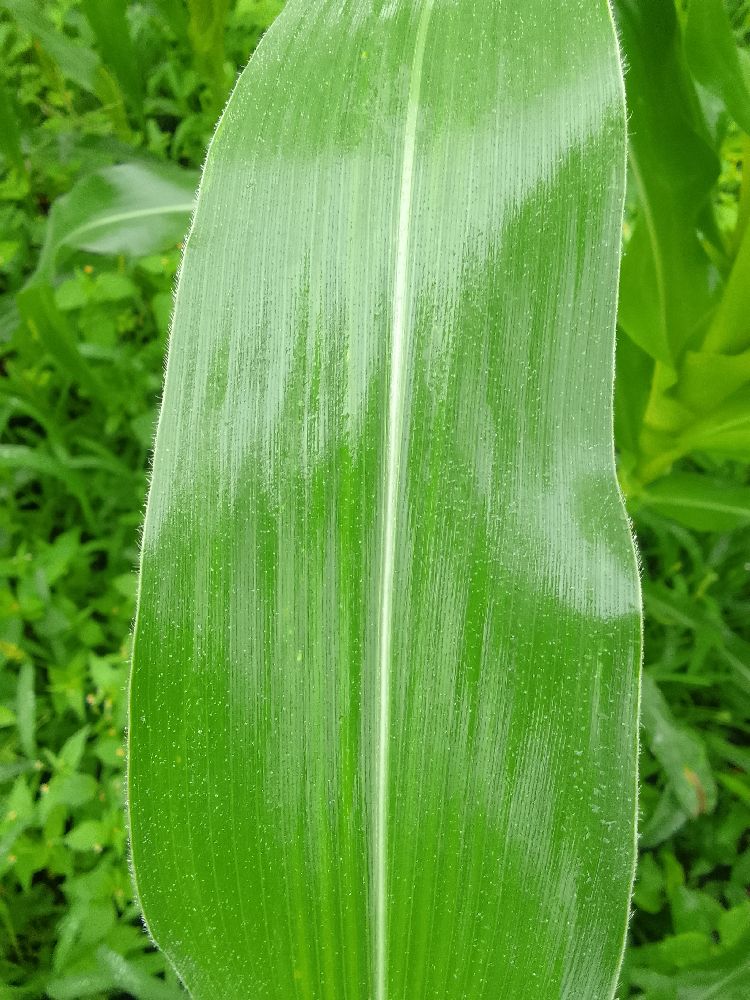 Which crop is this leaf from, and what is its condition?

maize, healthy
